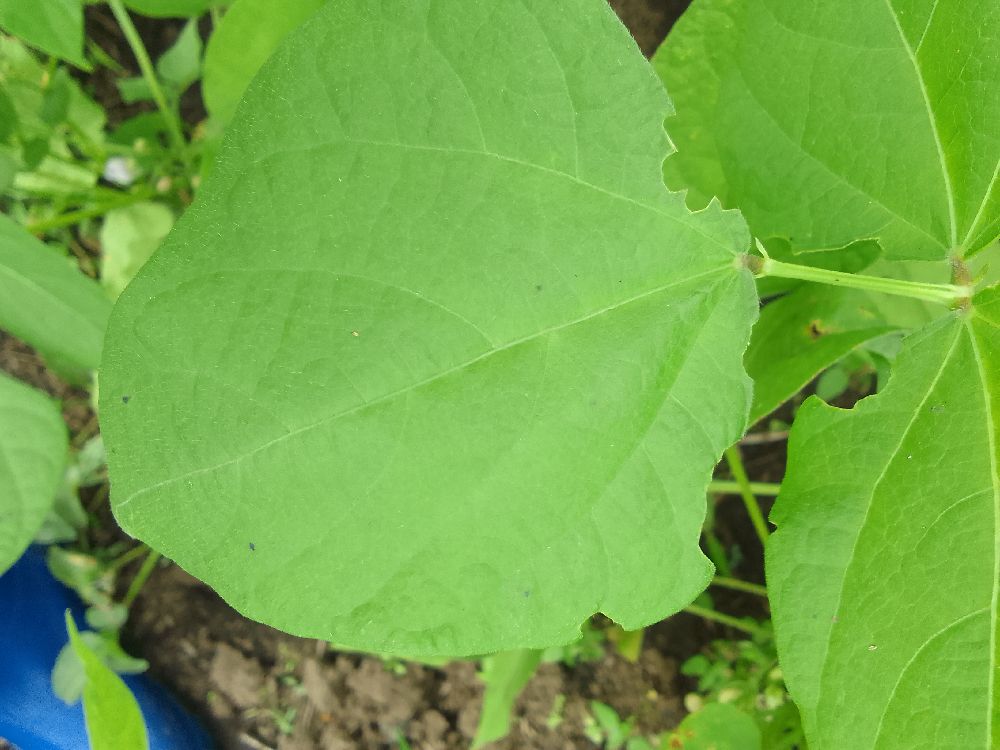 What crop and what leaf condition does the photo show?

common bean, healthy
